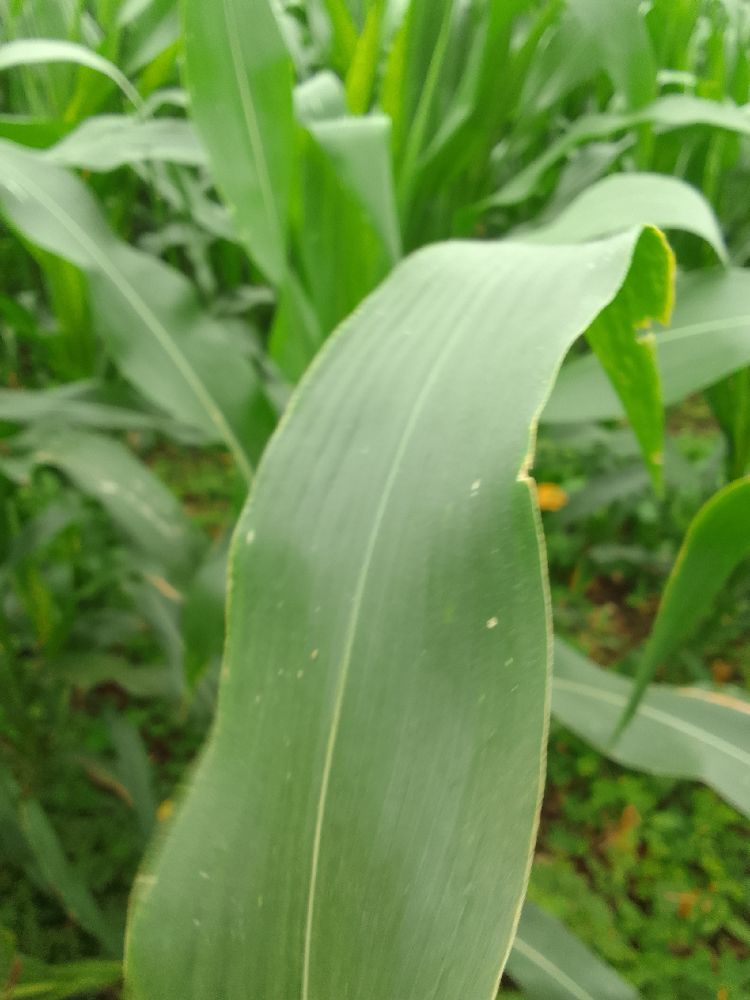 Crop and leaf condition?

maize, healthy
